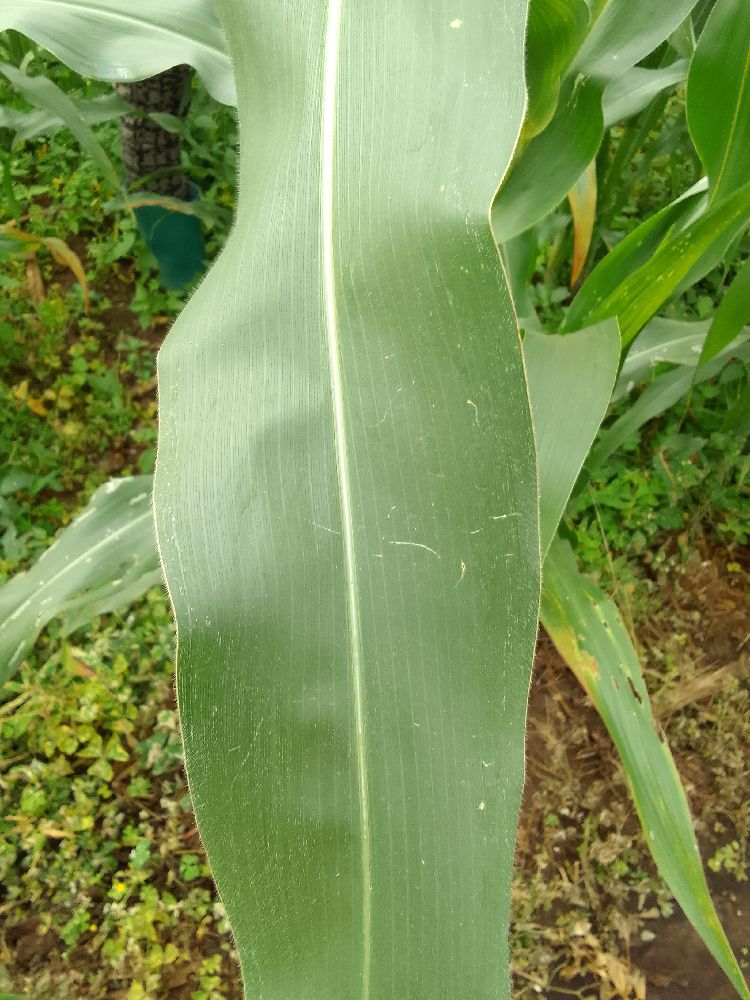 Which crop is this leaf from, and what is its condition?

maize, healthy
